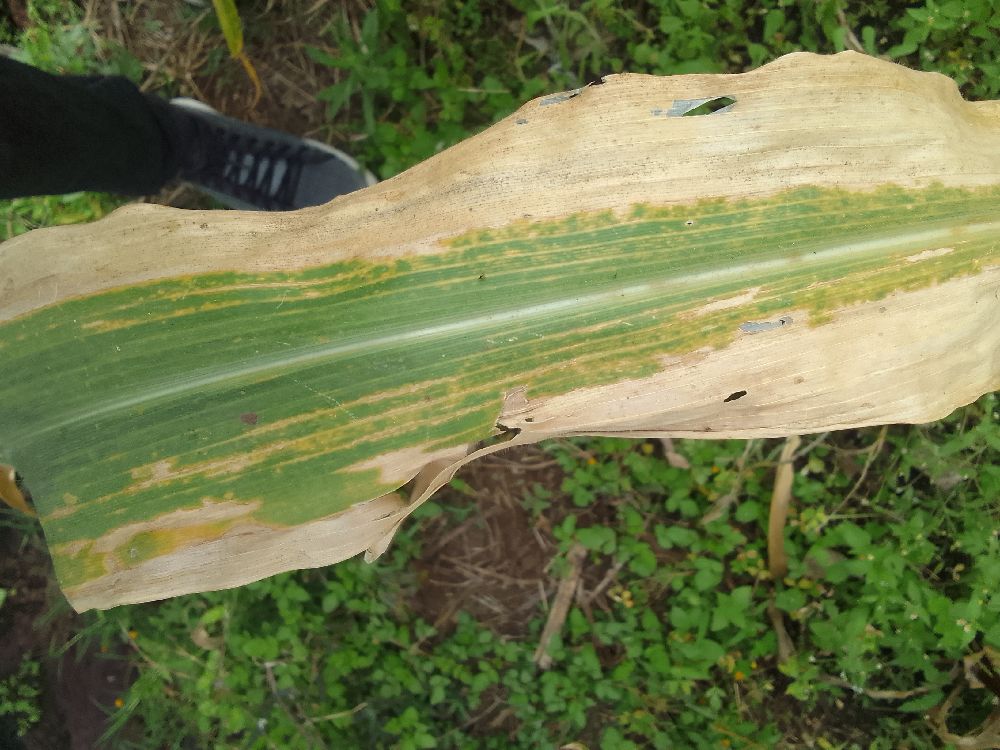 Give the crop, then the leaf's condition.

maize, maize lethal necrosis
